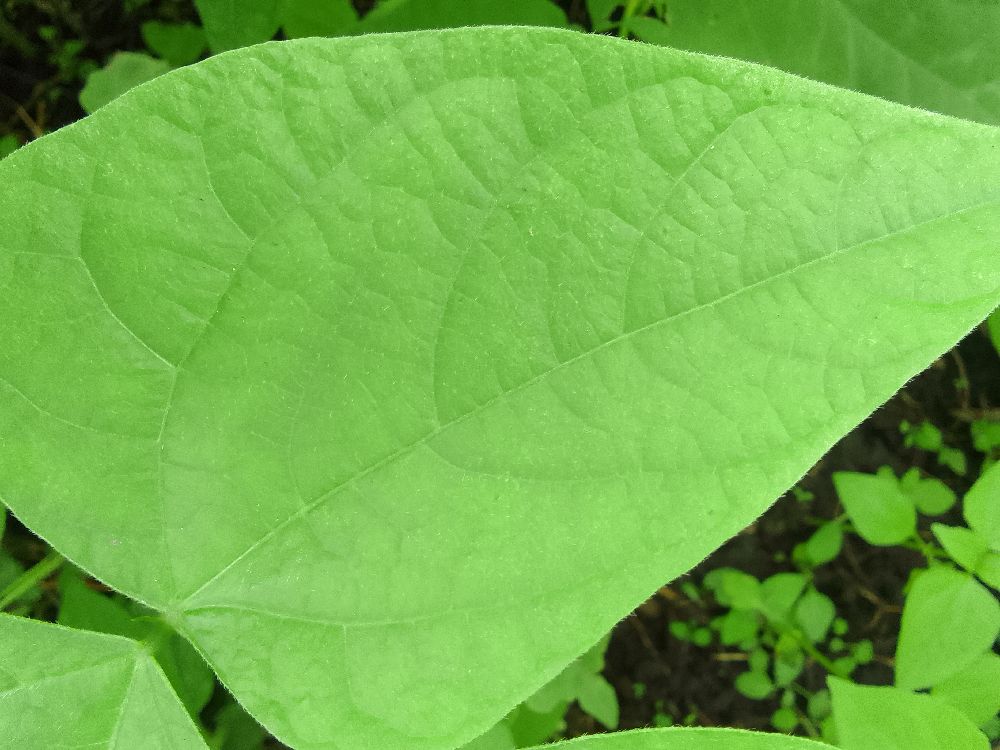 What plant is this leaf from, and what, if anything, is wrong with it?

common bean, healthy
